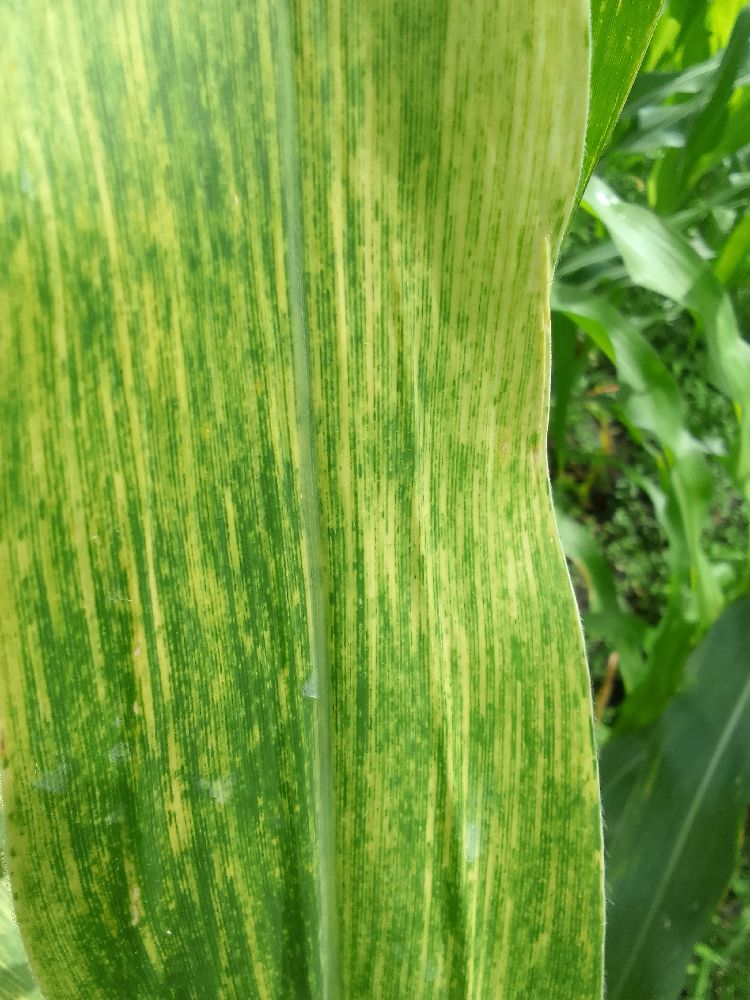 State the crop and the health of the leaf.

maize, maize lethal necrosis
